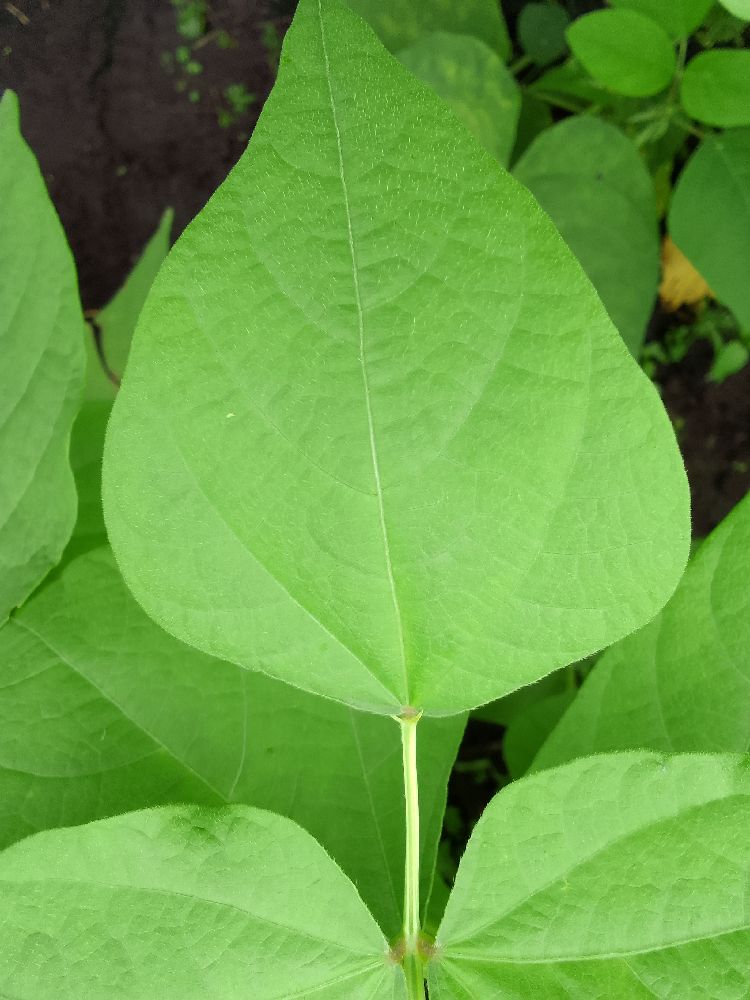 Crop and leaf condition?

common bean, healthy
